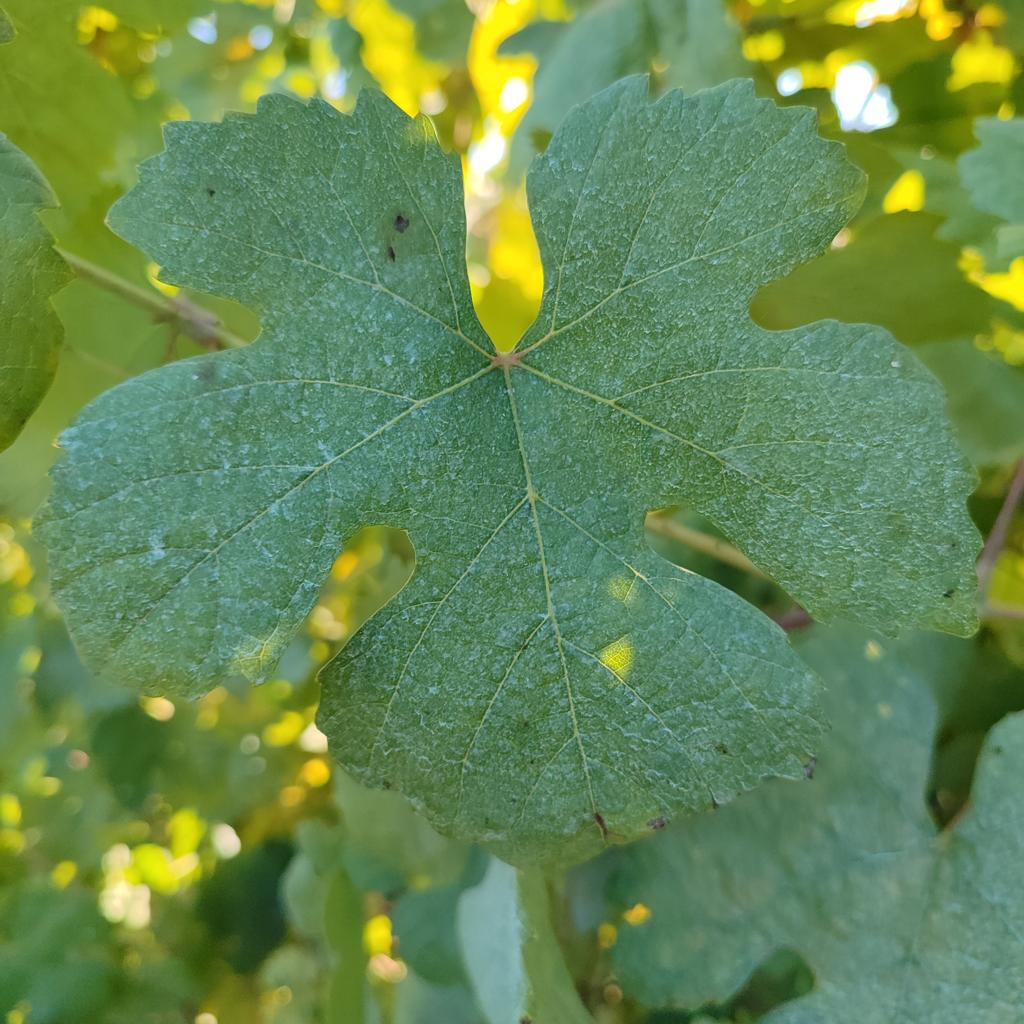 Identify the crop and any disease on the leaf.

grapevine, healthy
